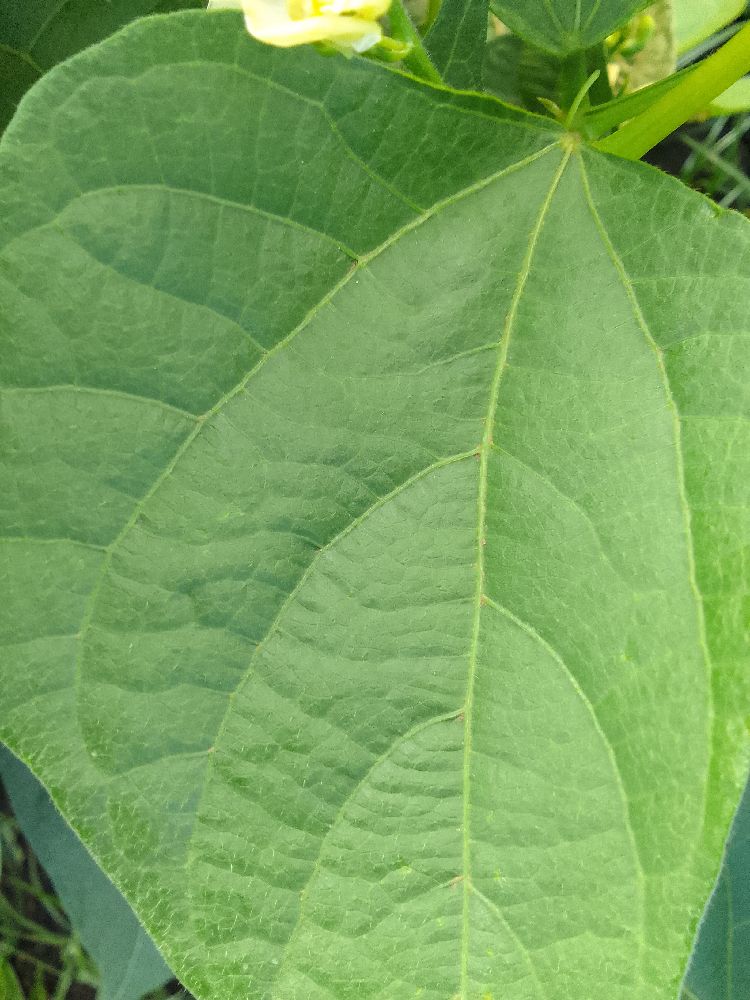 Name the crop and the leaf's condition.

common bean, healthy
